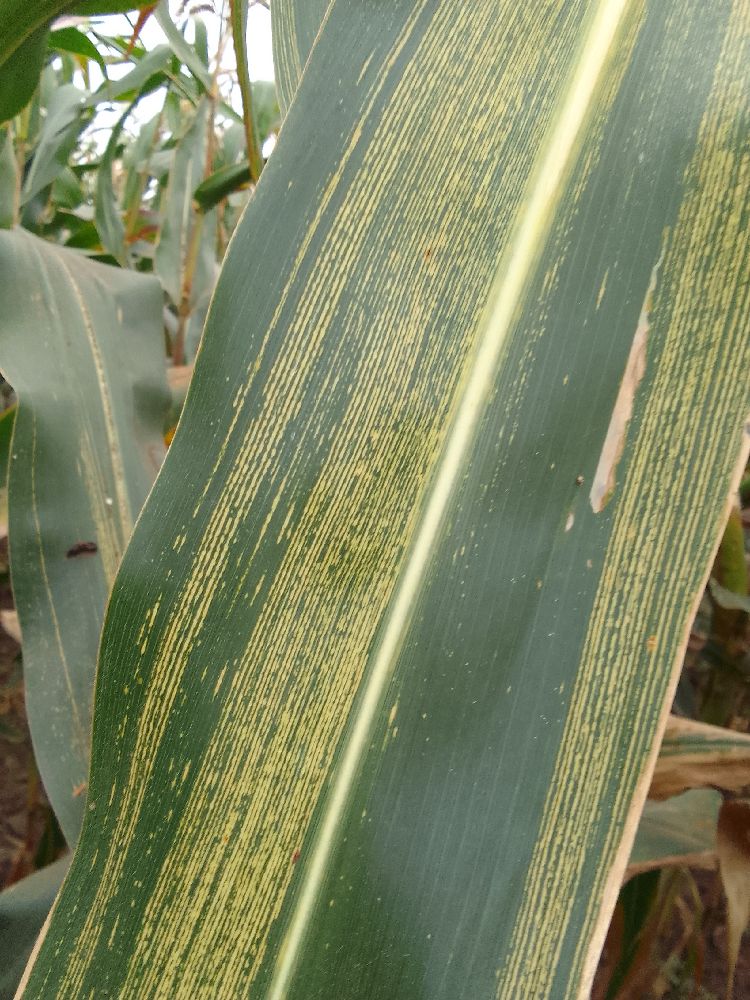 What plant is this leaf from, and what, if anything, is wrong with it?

maize, maize streak virus
